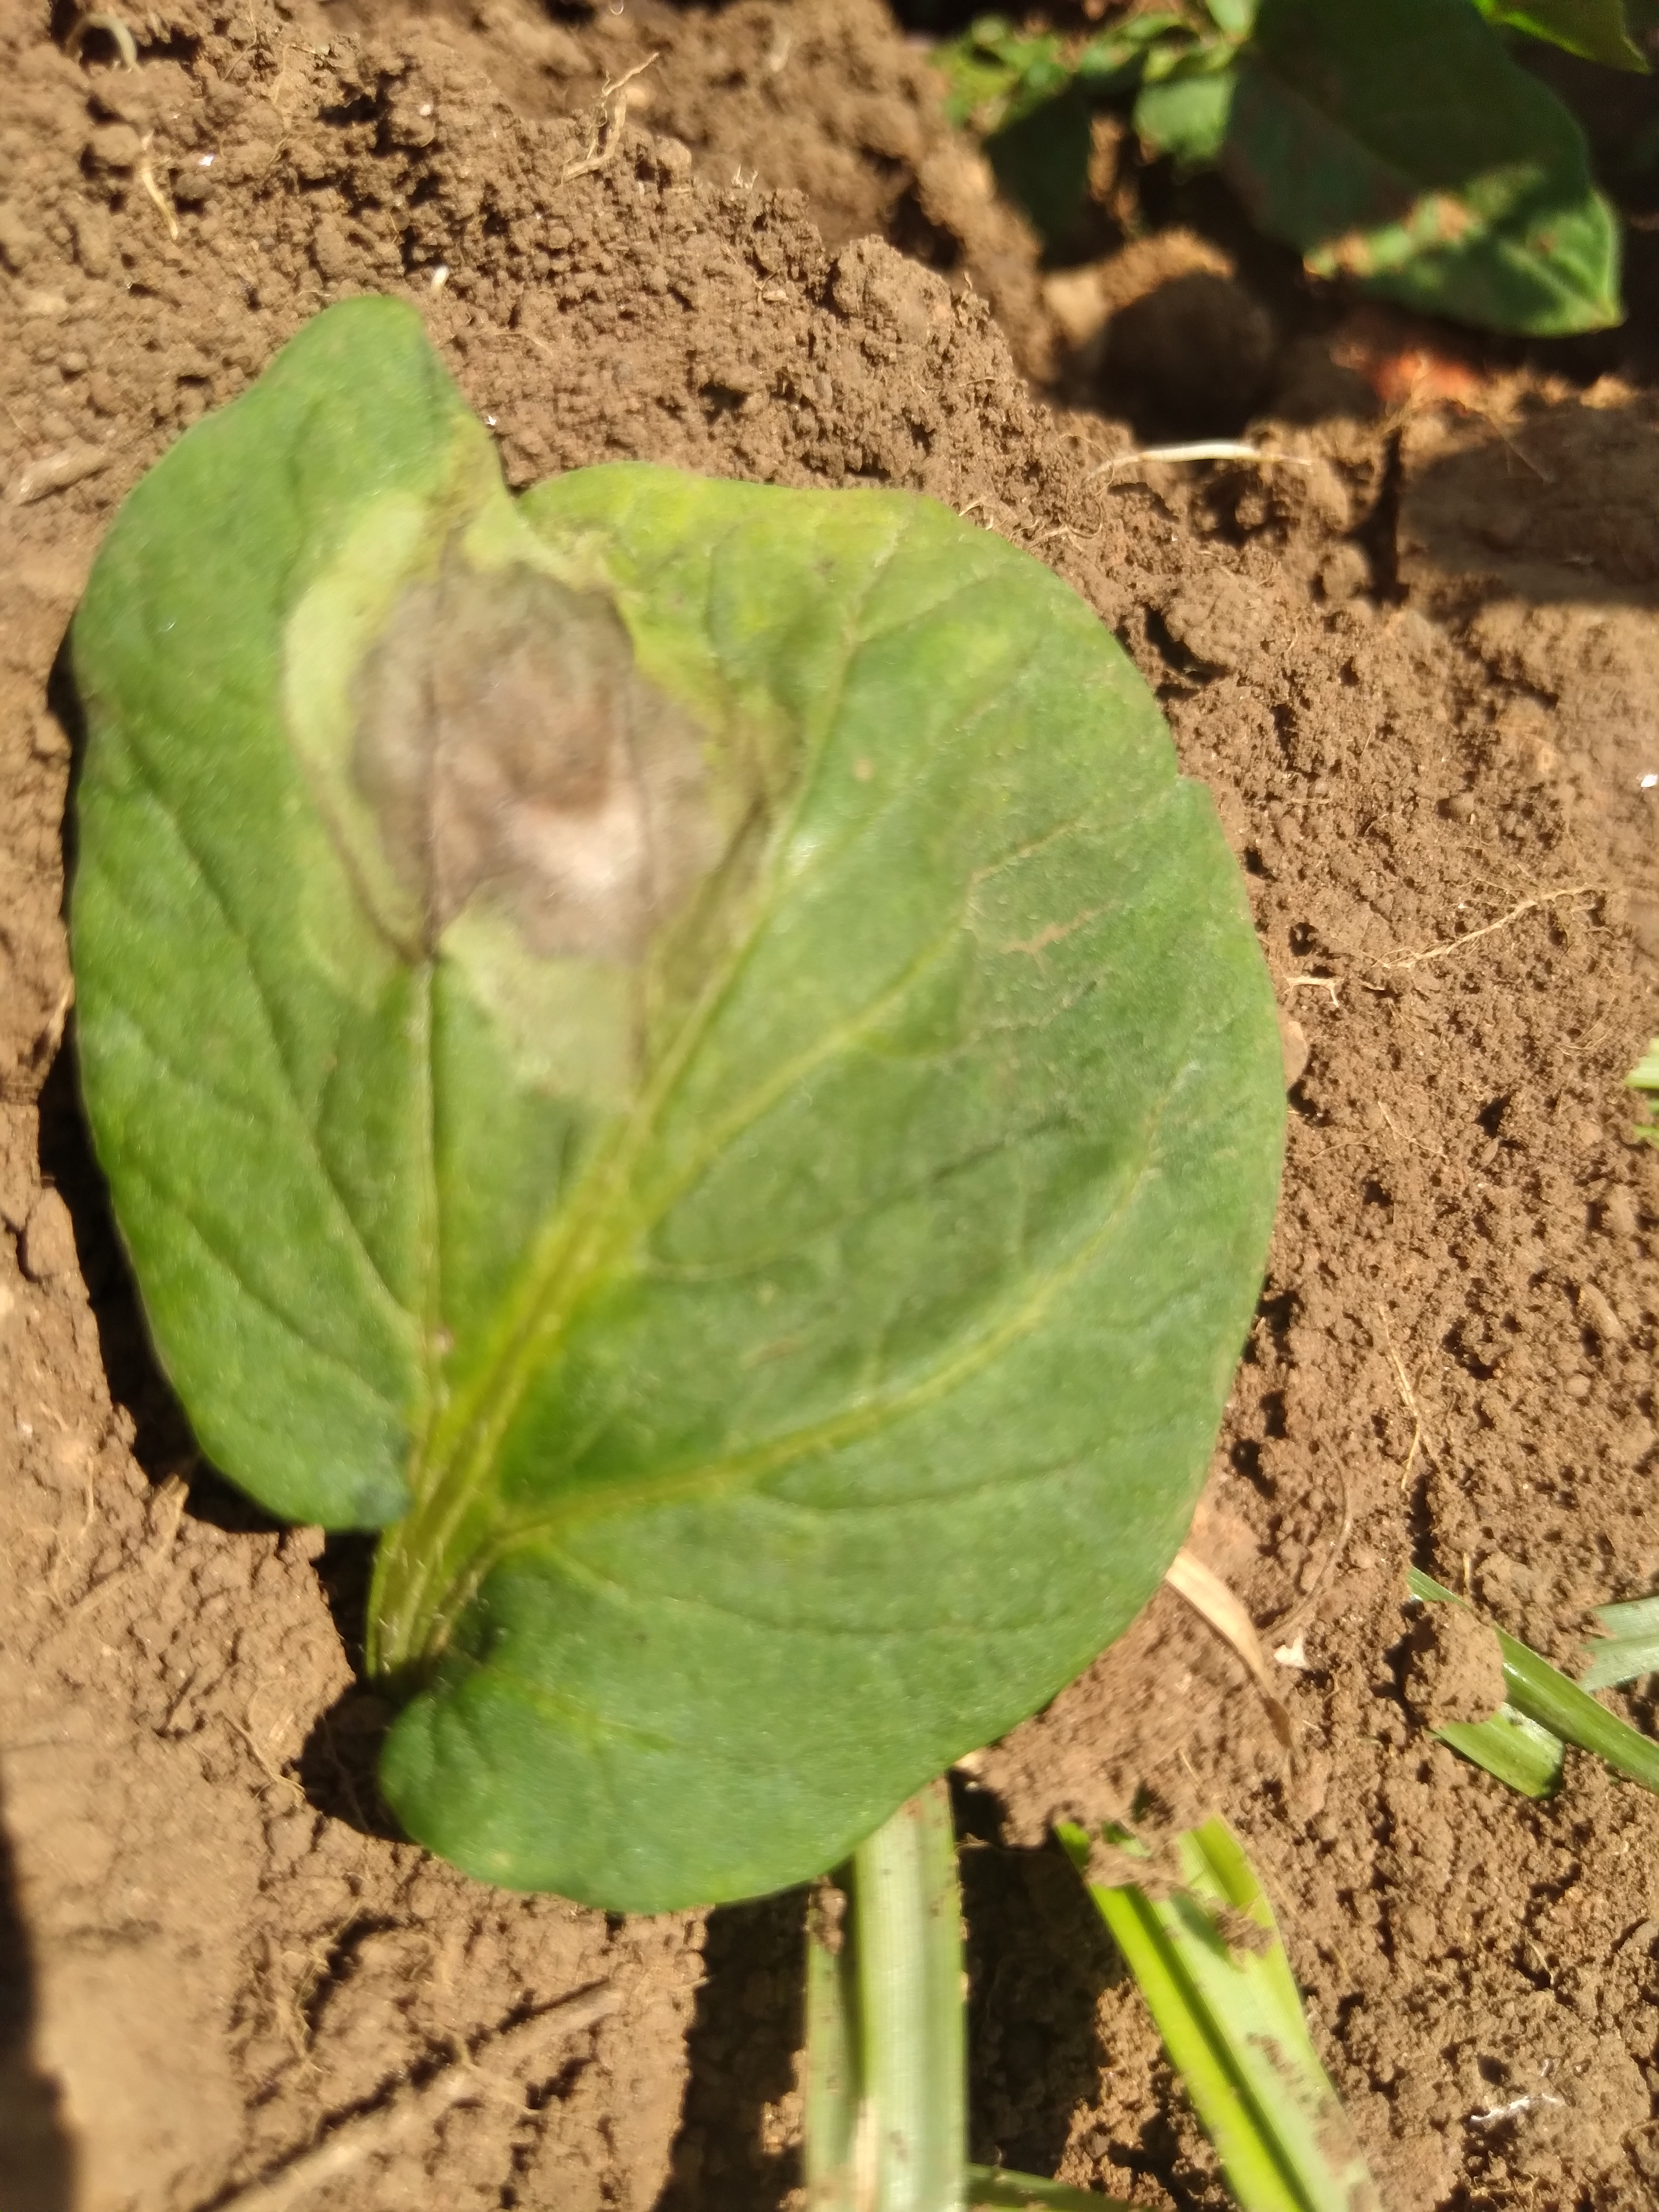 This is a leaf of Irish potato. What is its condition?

early blight
